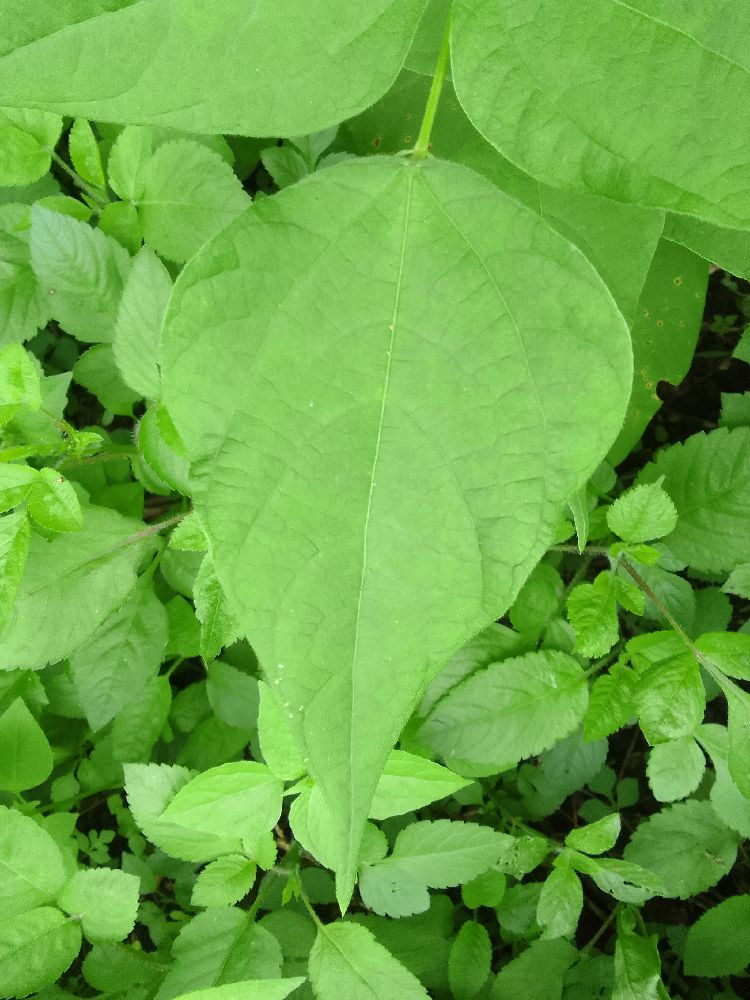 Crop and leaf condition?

common bean, healthy
